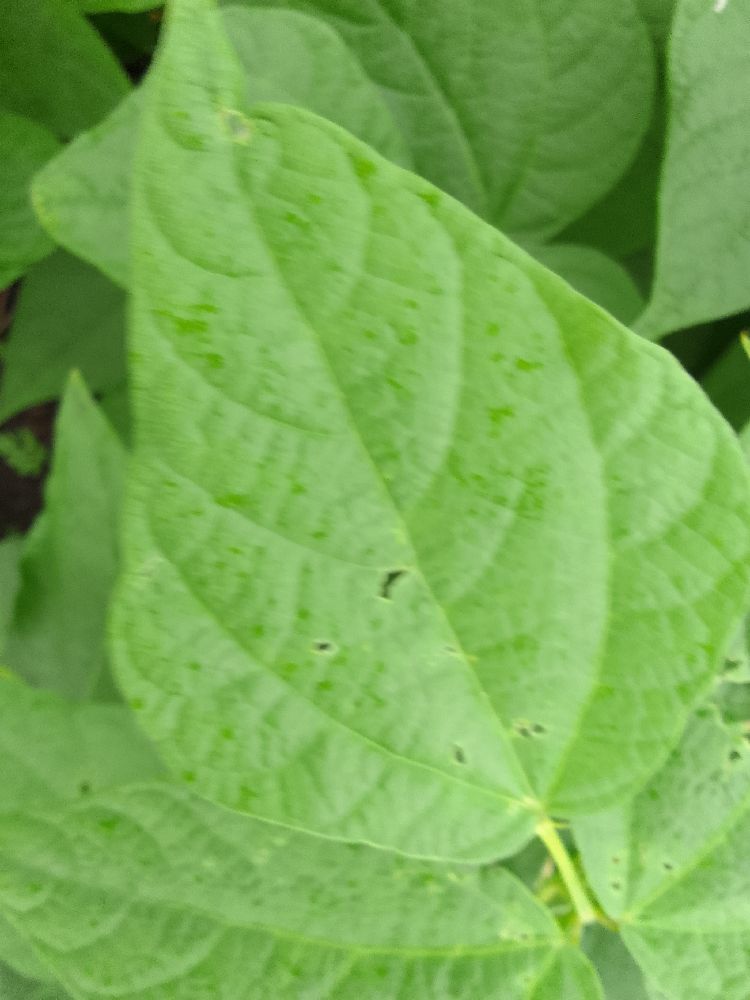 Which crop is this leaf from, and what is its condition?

common bean, healthy
